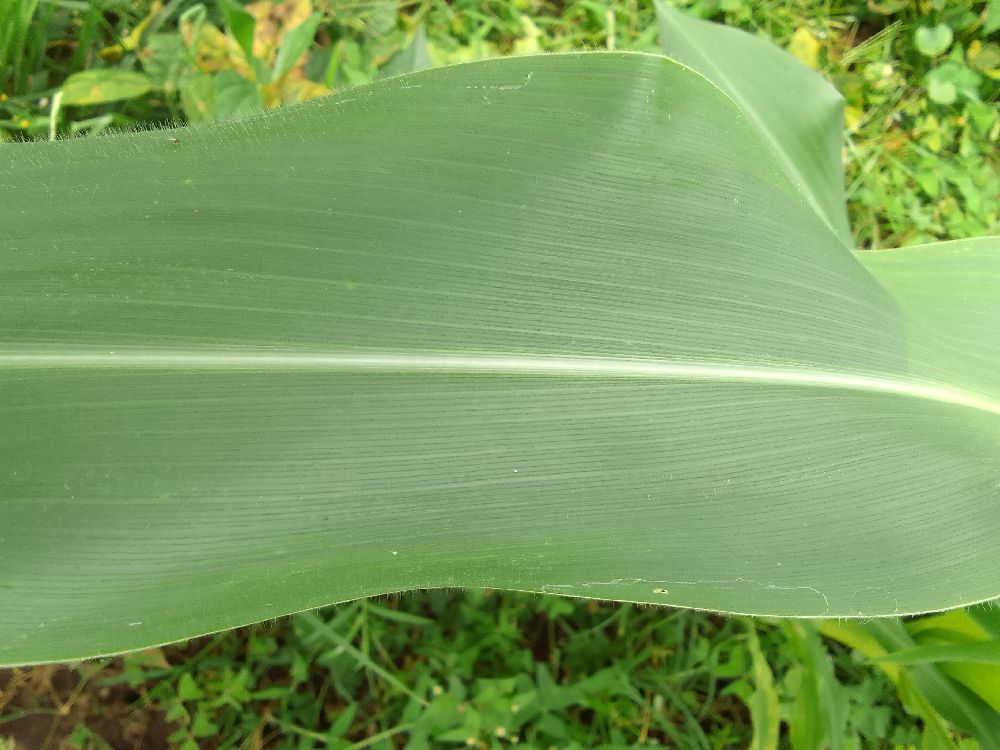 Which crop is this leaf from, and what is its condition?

maize, healthy
